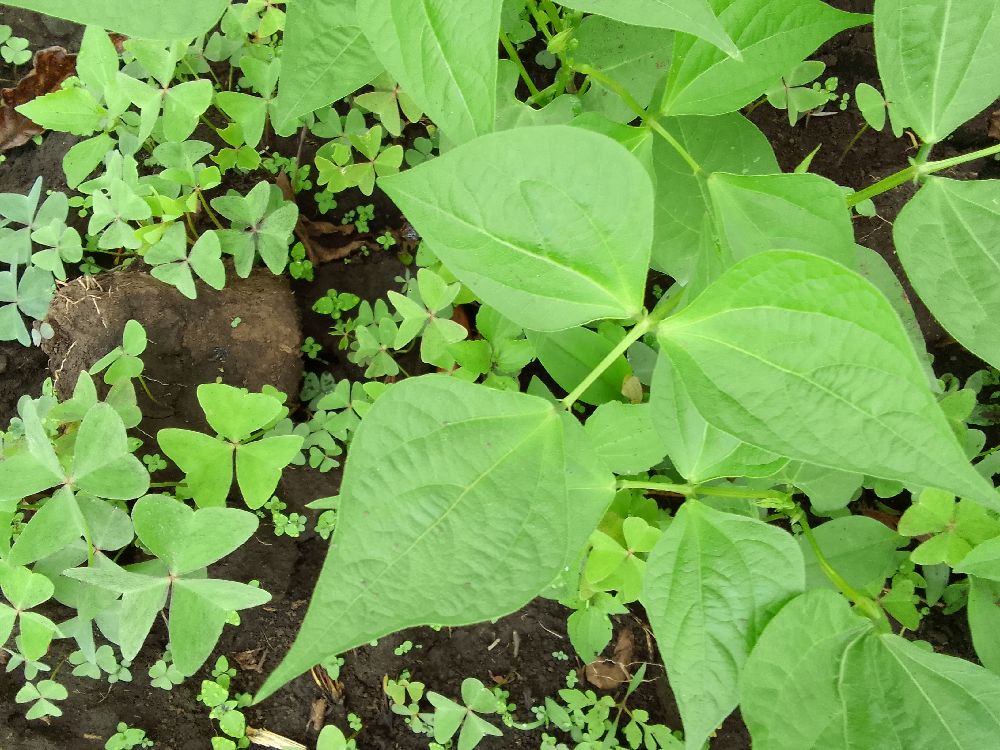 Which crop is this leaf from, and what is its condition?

common bean, healthy
